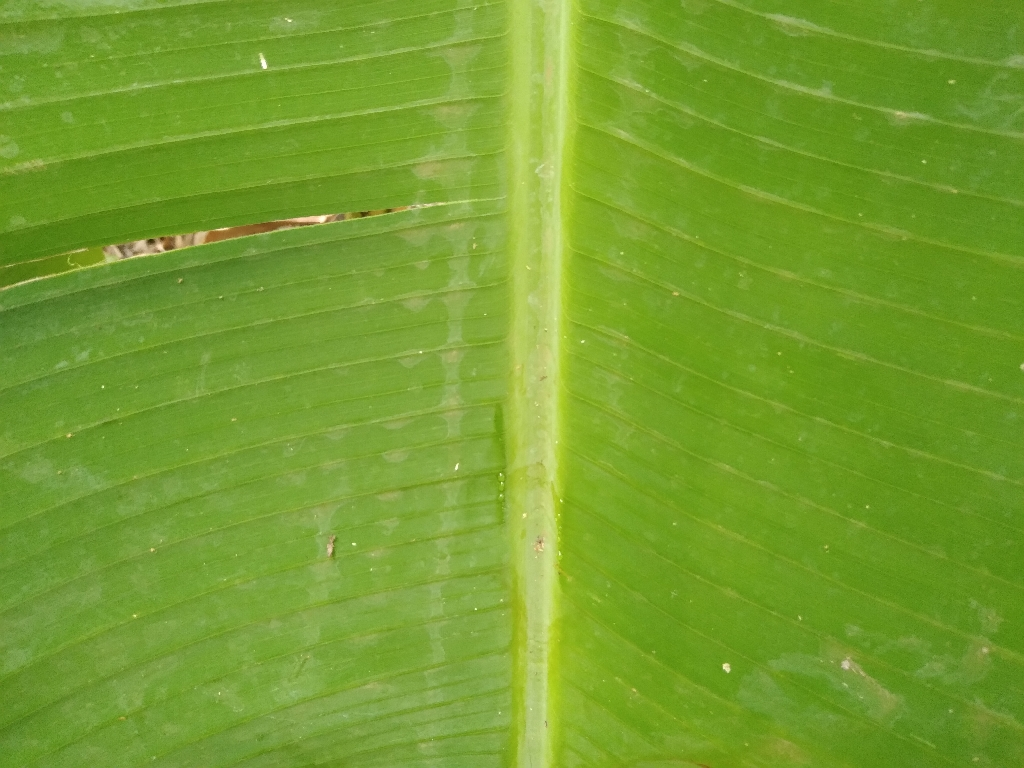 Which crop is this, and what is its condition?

banana, healthy
